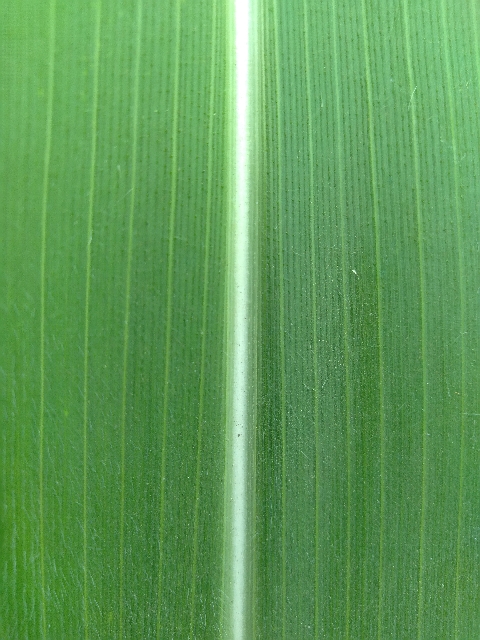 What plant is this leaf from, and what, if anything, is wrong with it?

maize, healthy
